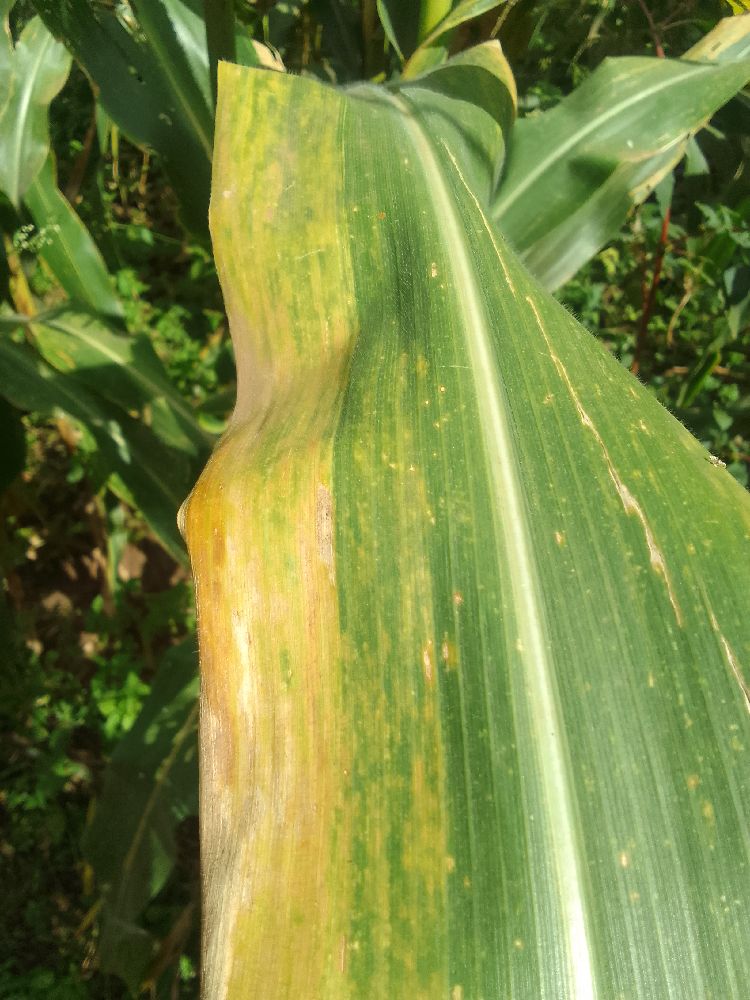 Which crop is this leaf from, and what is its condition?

maize, maize lethal necrosis
